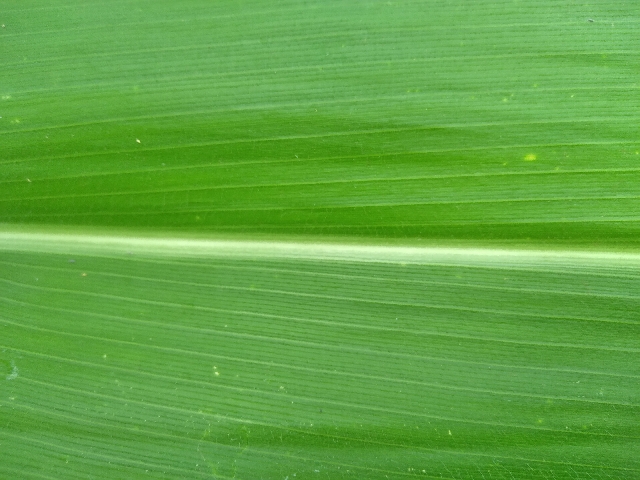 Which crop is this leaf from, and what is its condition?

maize, healthy
